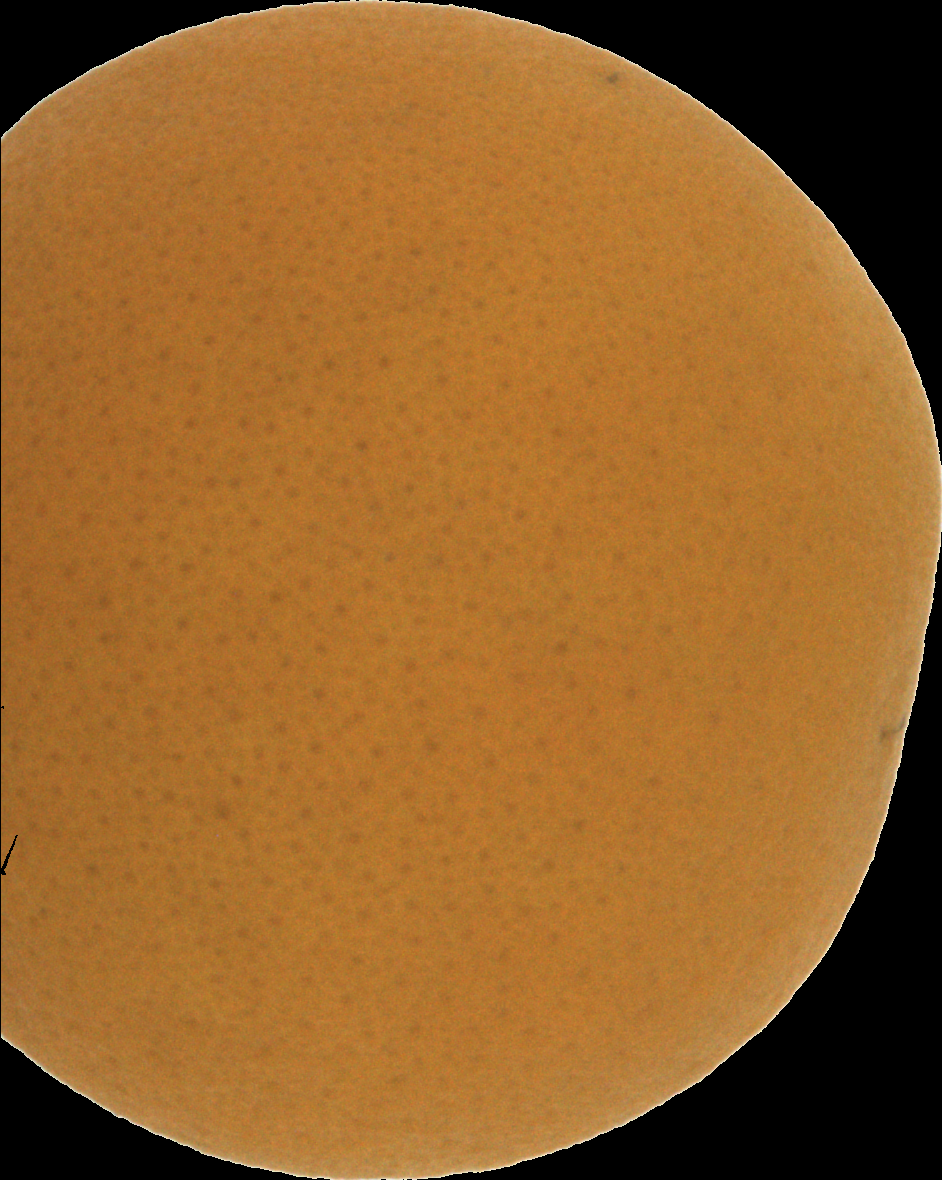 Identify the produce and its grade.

orange, good
